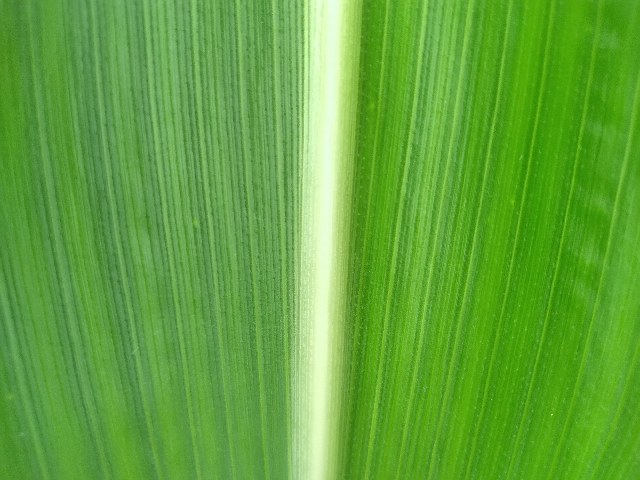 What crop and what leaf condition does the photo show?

maize, healthy
